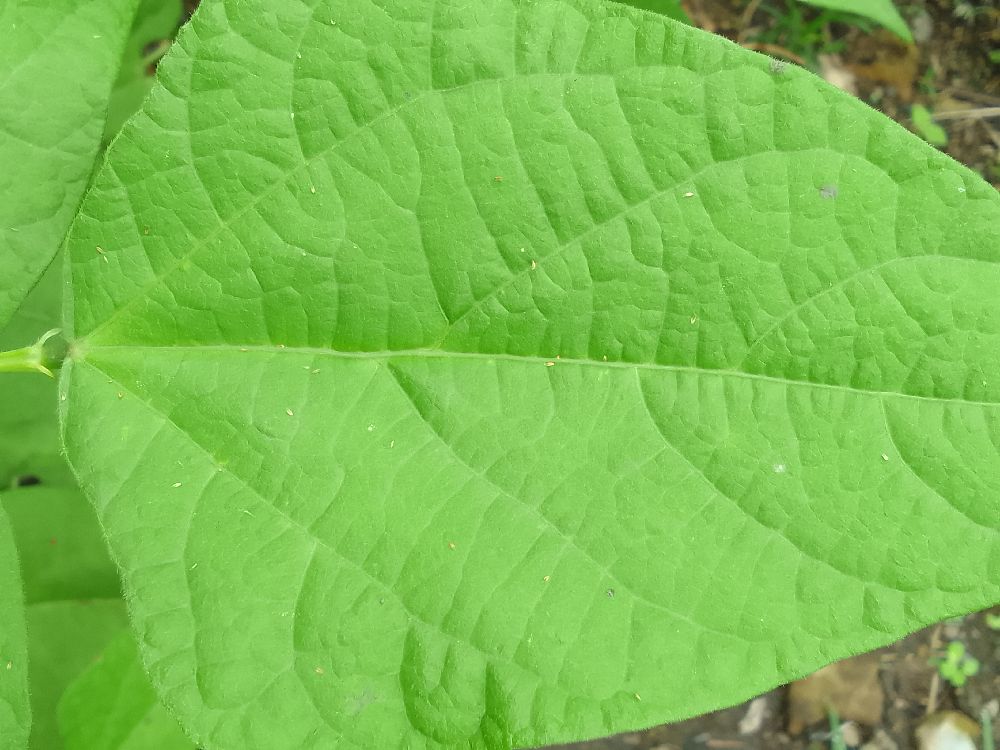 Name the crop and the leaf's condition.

common bean, healthy
